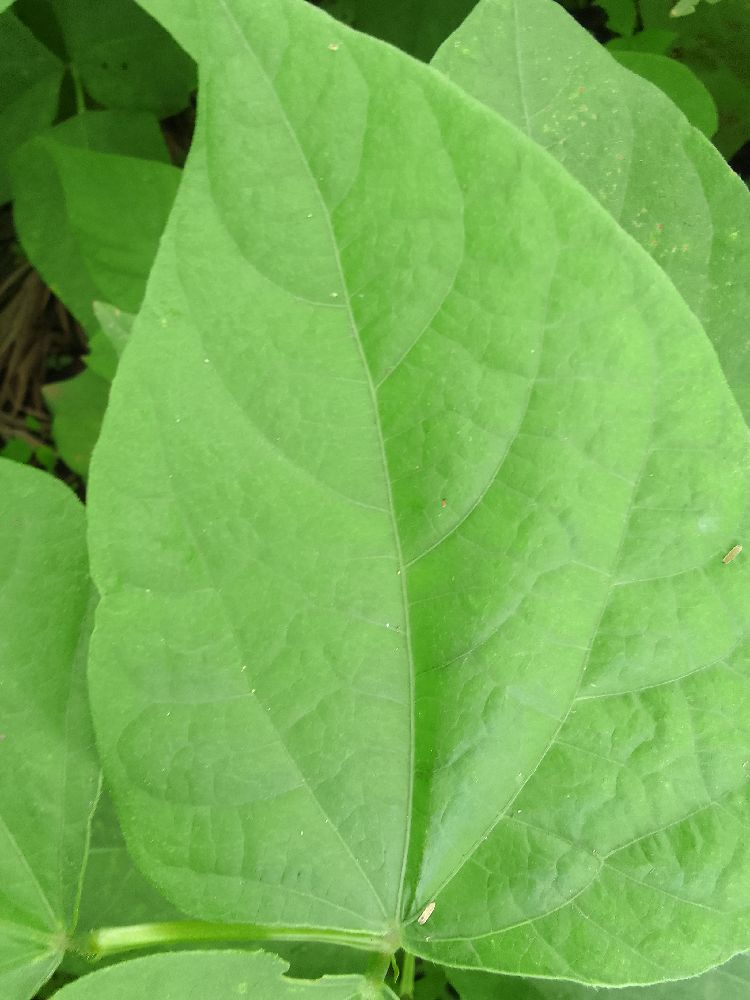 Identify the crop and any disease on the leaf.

common bean, healthy
